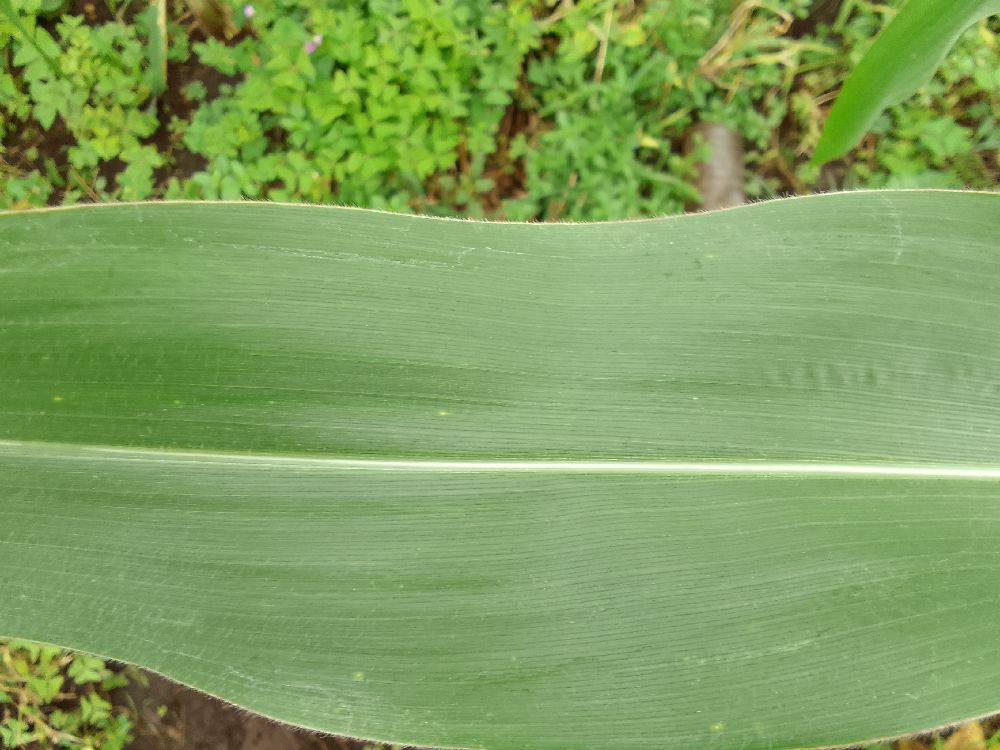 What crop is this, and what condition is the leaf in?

maize, healthy
